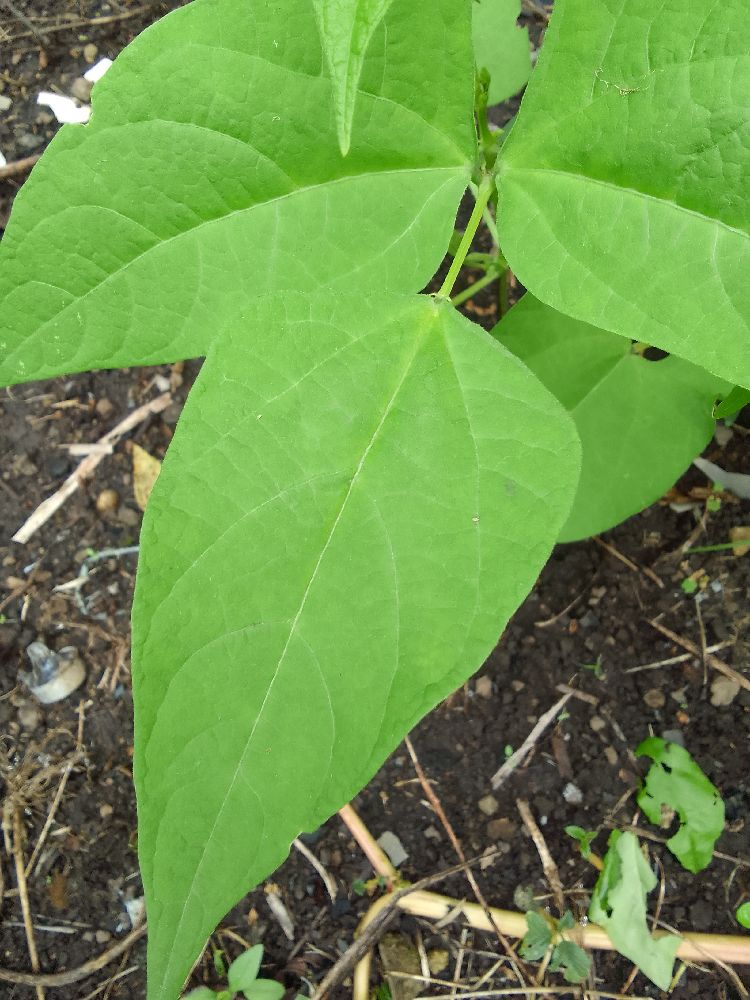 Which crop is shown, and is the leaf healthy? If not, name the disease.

common bean, healthy
